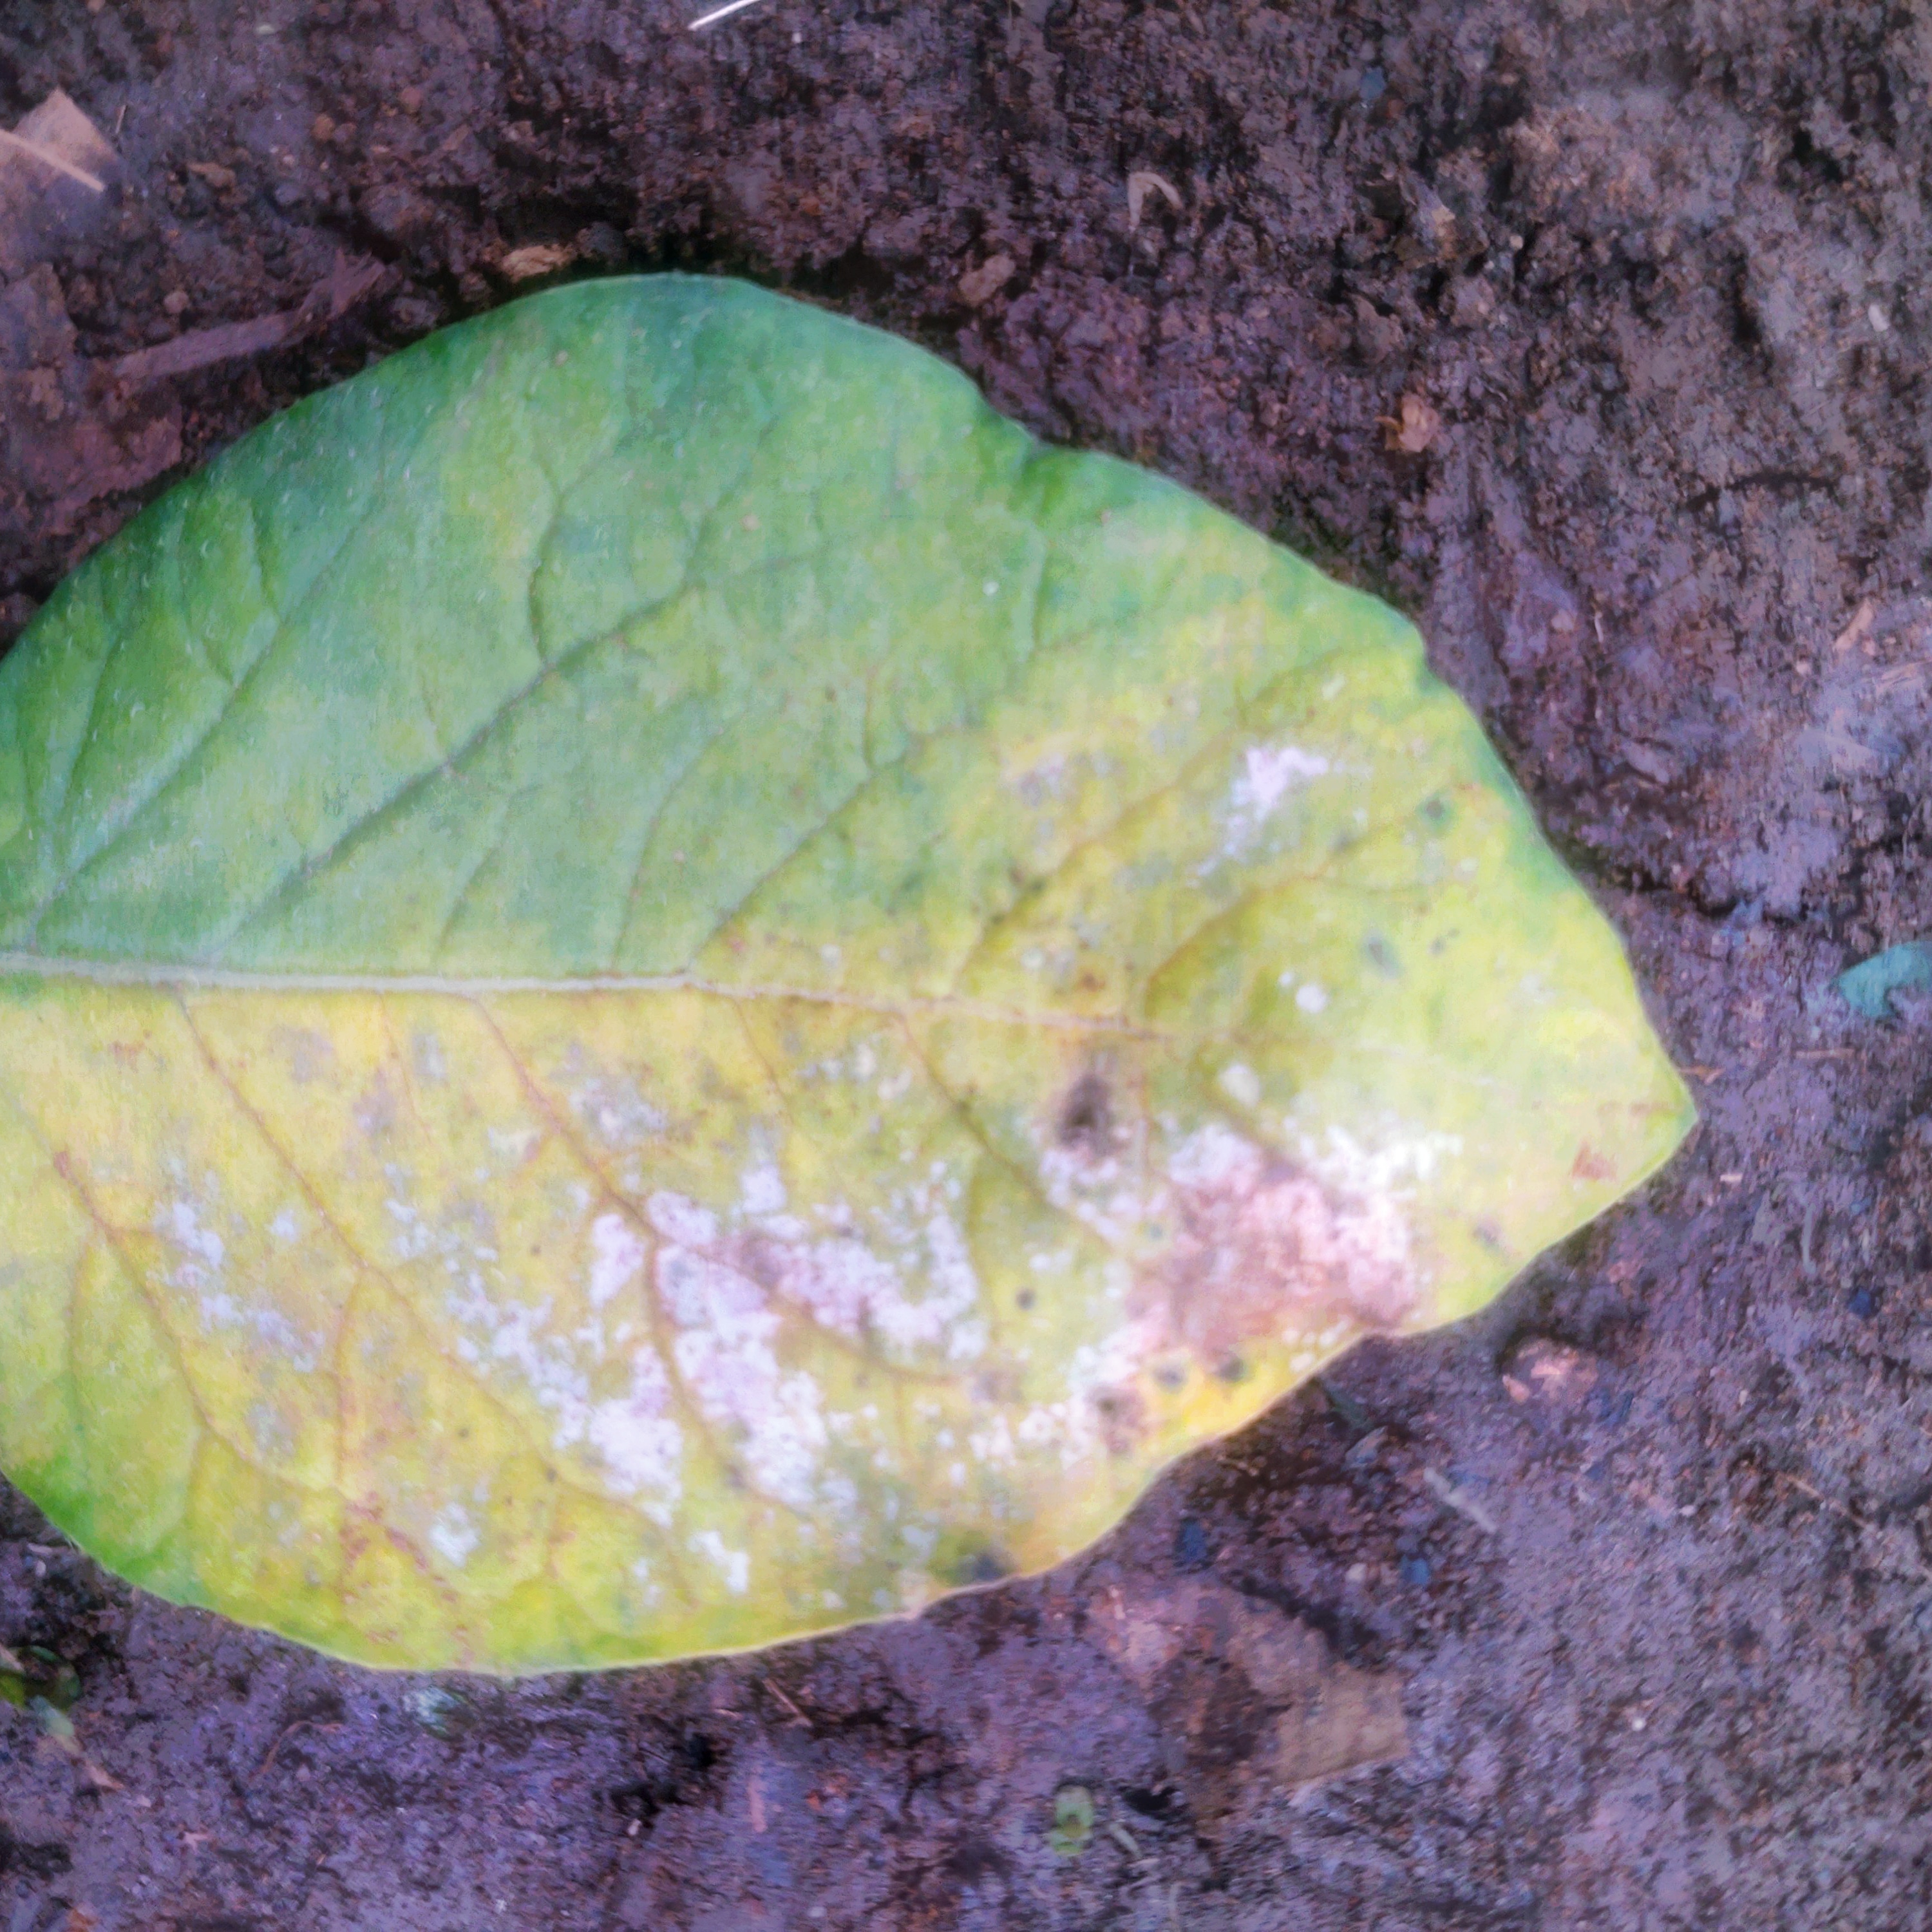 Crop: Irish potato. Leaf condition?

late blight
